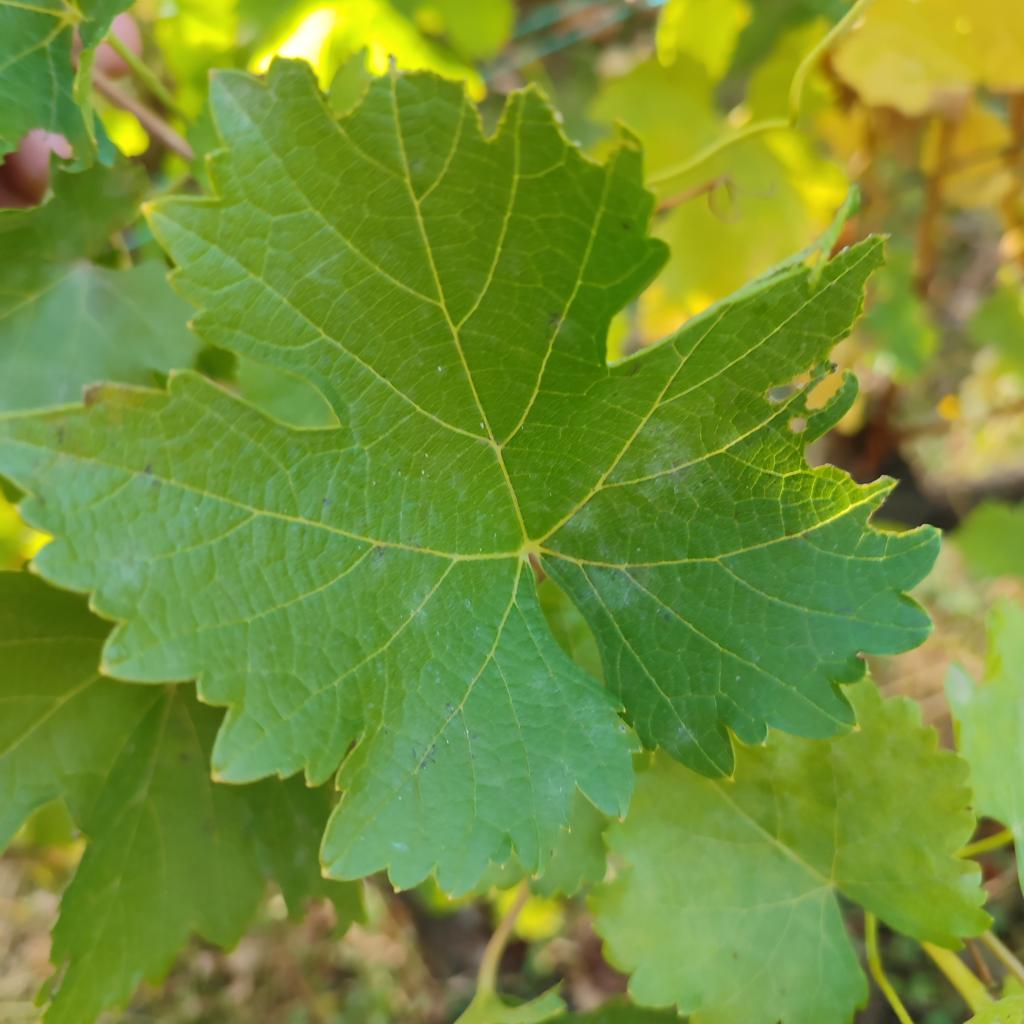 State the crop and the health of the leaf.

grapevine, powdery mildew
